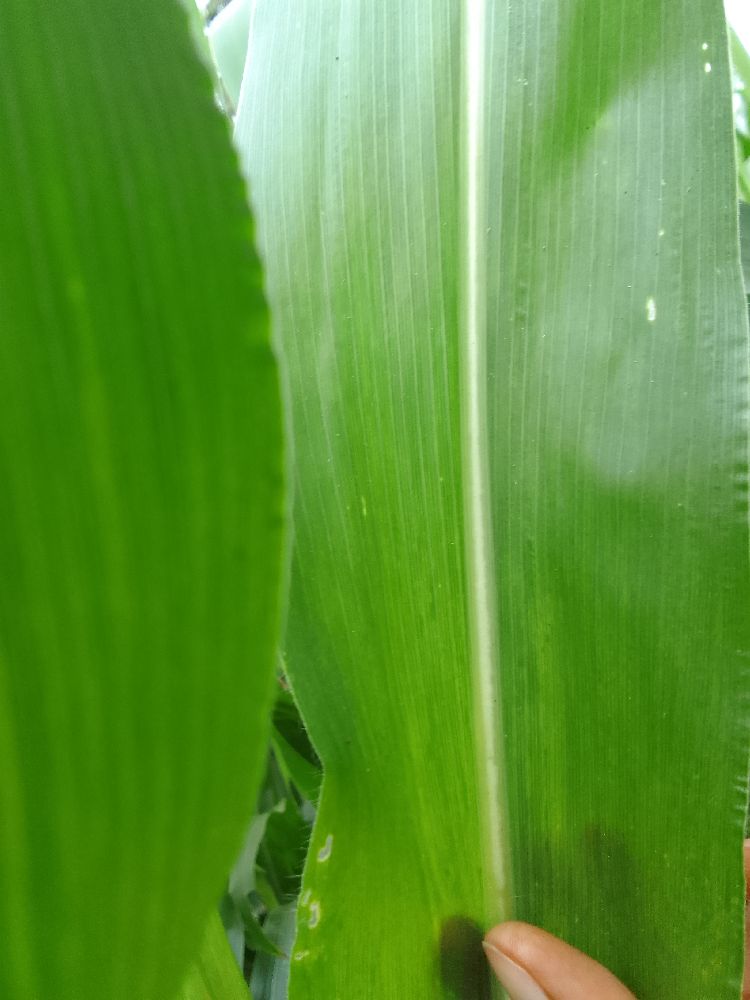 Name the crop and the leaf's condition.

maize, healthy
